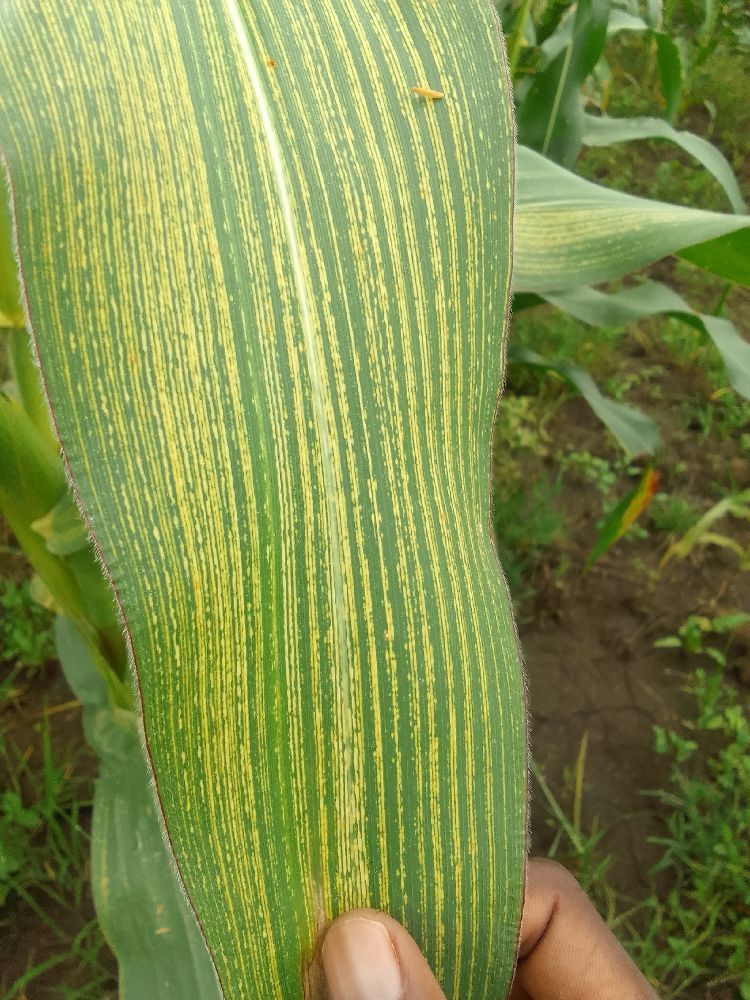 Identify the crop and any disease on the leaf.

maize, maize streak virus
